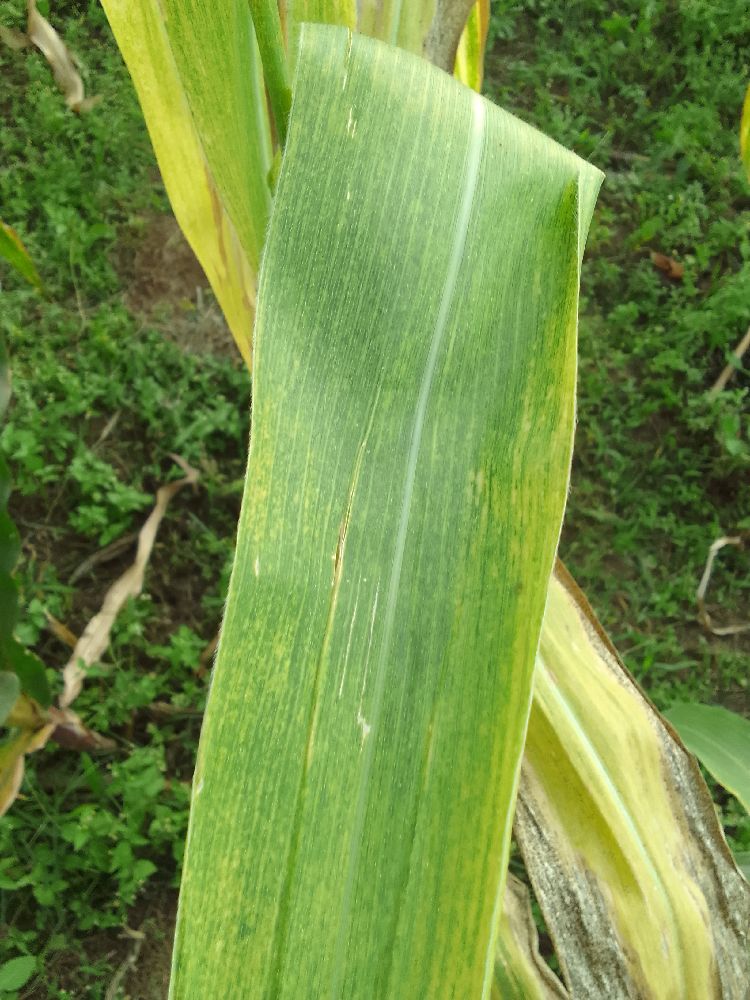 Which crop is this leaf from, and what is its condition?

maize, maize lethal necrosis
